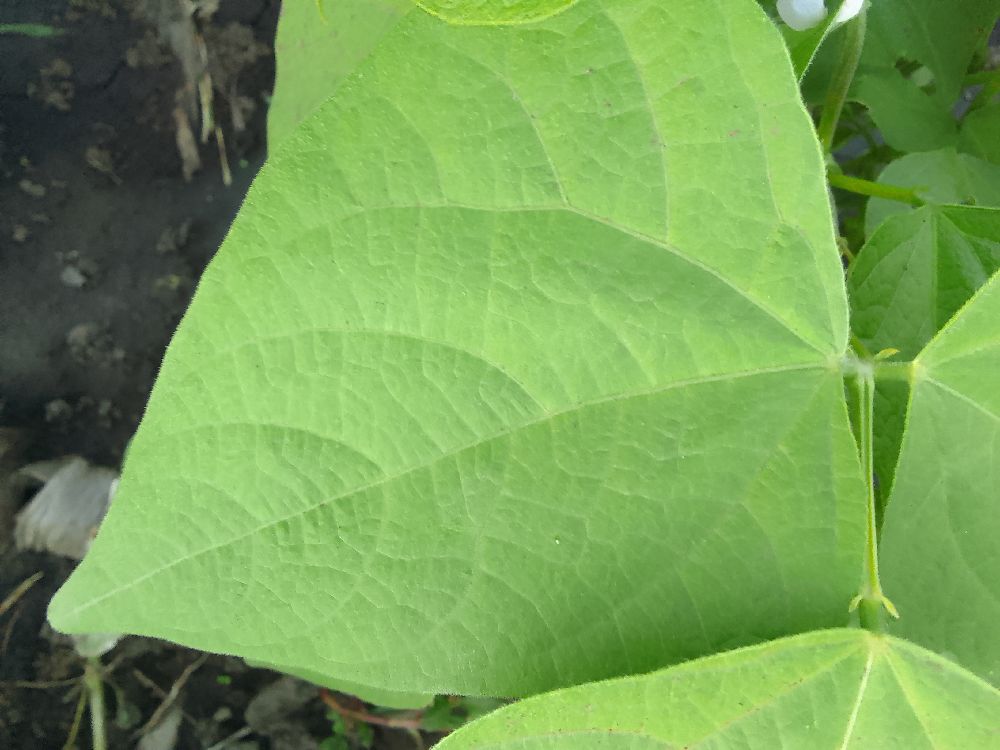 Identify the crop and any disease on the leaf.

common bean, healthy
